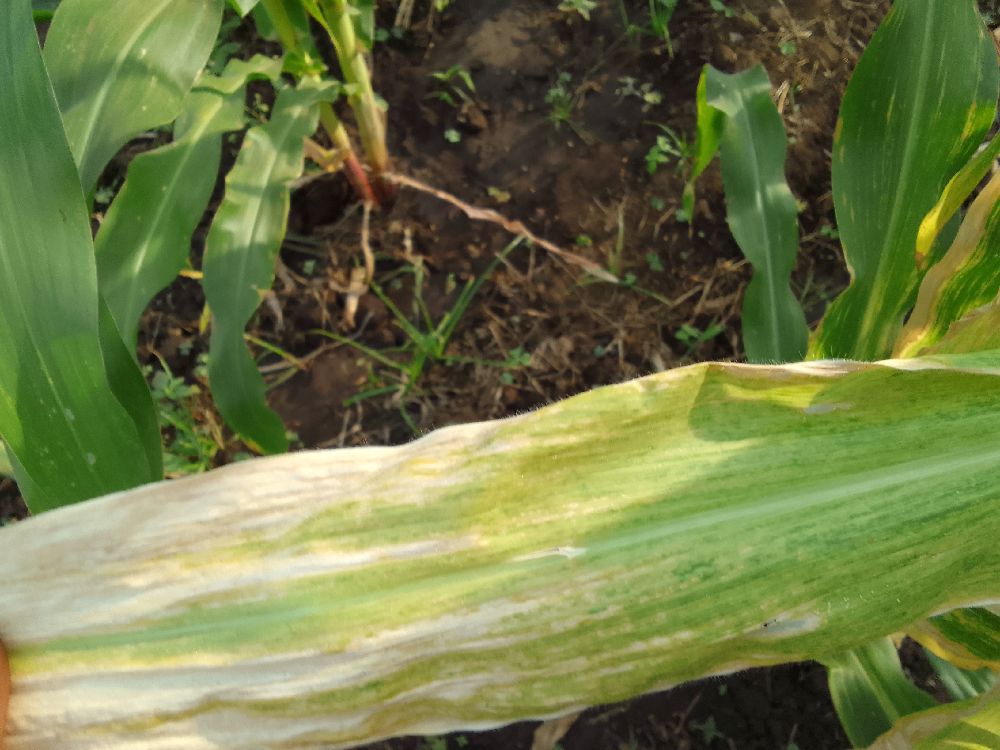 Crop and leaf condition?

maize, maize lethal necrosis
